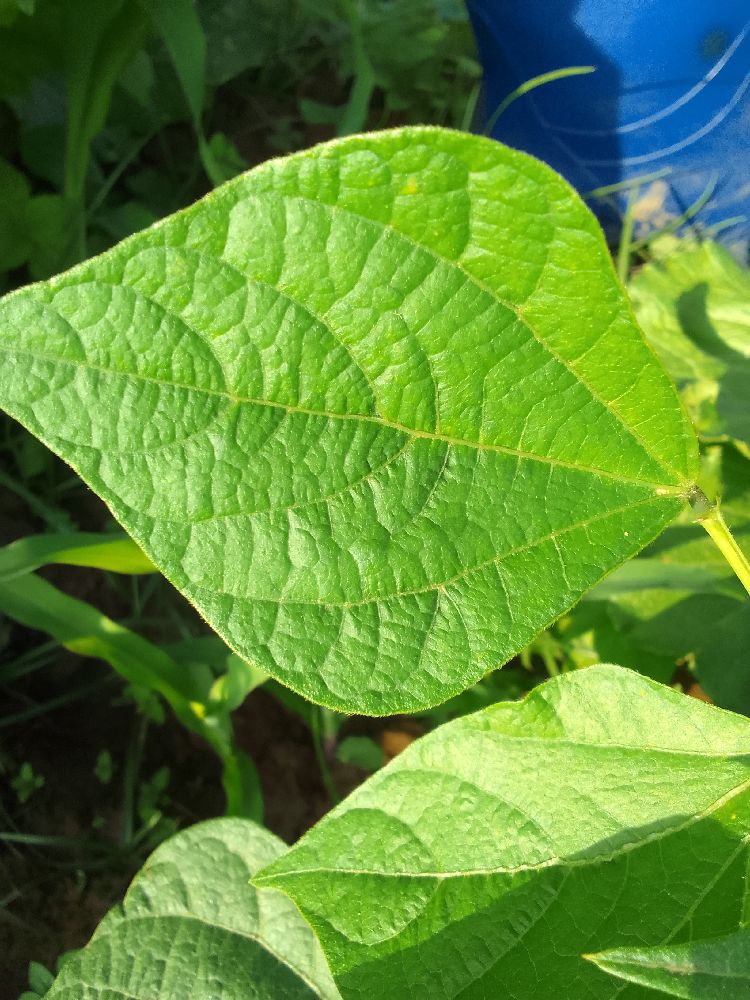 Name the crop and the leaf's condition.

common bean, healthy
